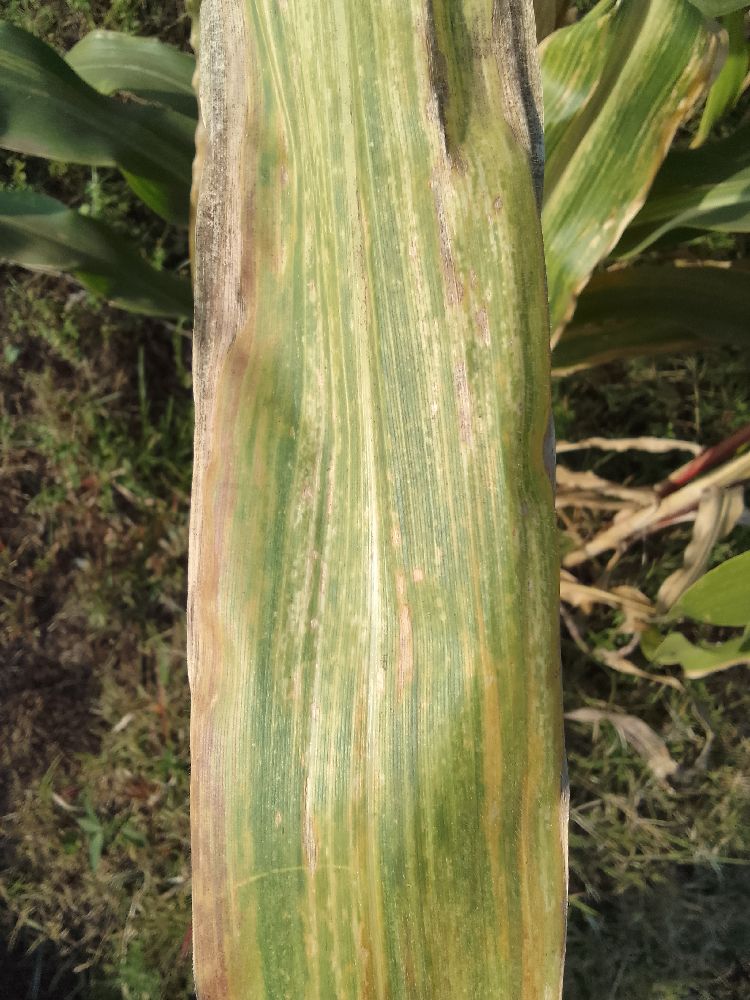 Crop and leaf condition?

maize, maize lethal necrosis
